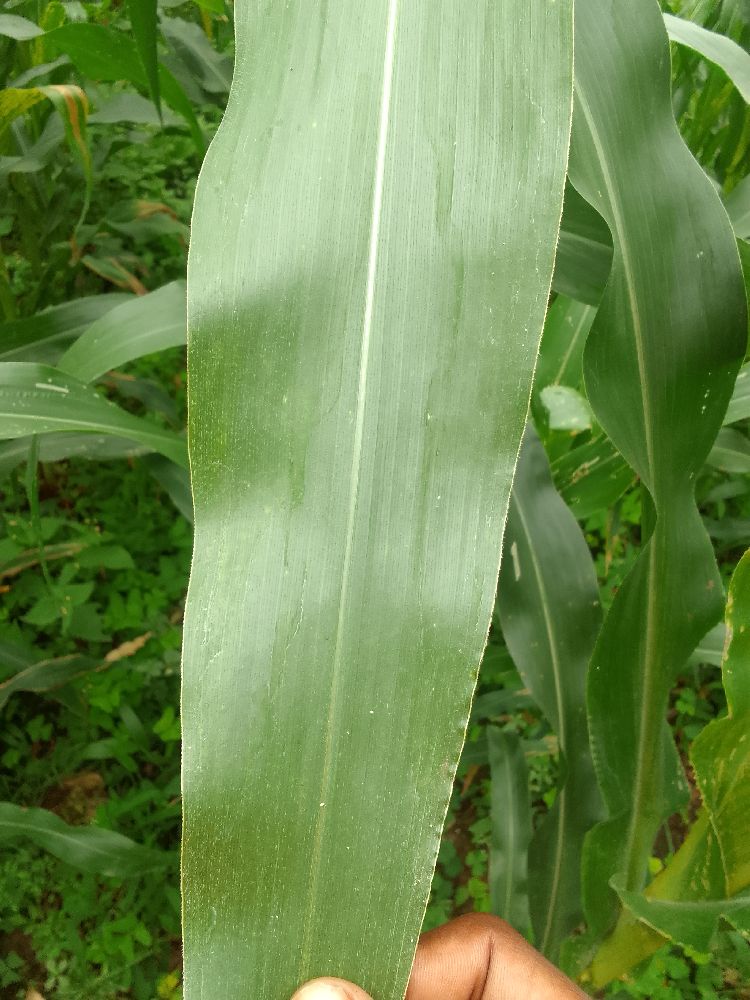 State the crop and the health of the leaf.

maize, healthy
